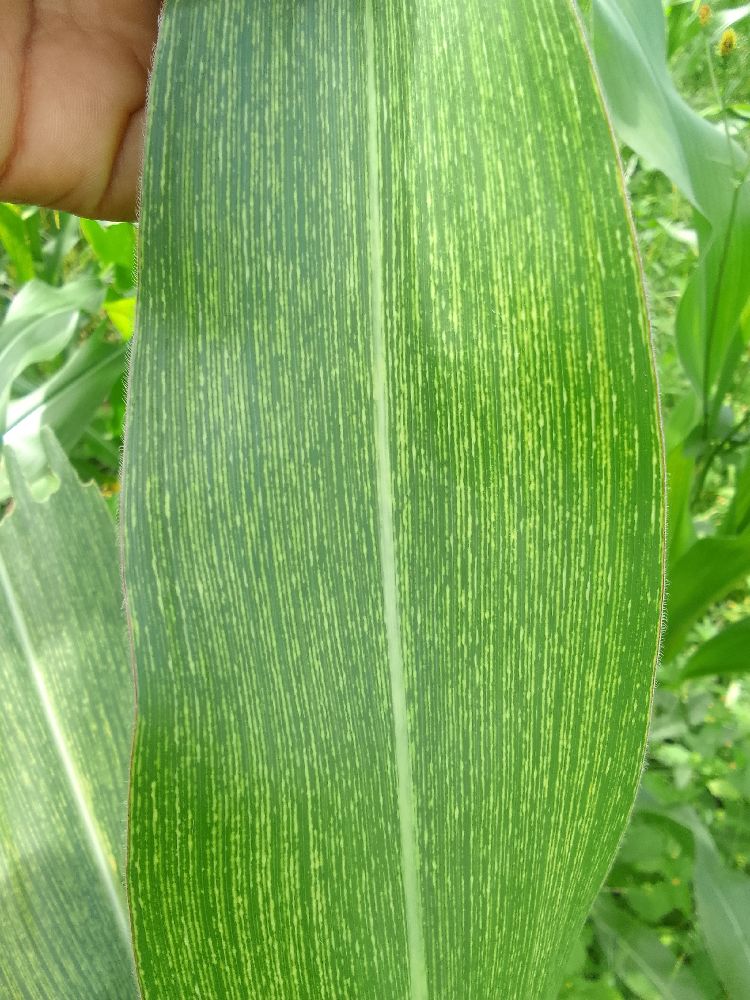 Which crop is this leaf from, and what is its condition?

maize, maize streak virus
